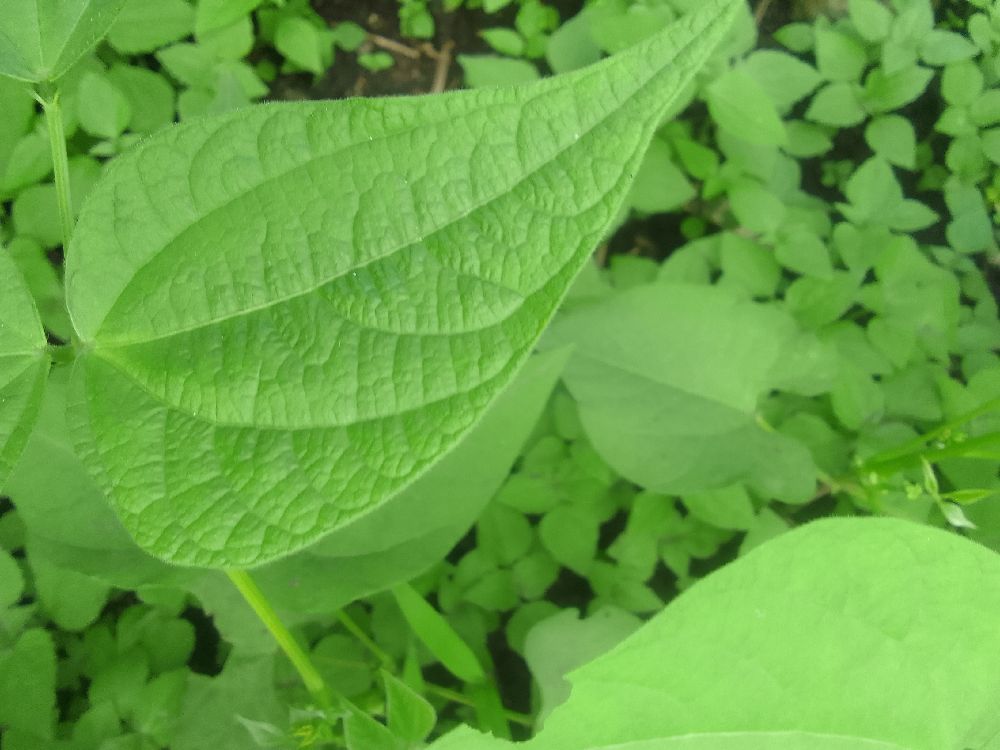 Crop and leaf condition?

common bean, healthy
